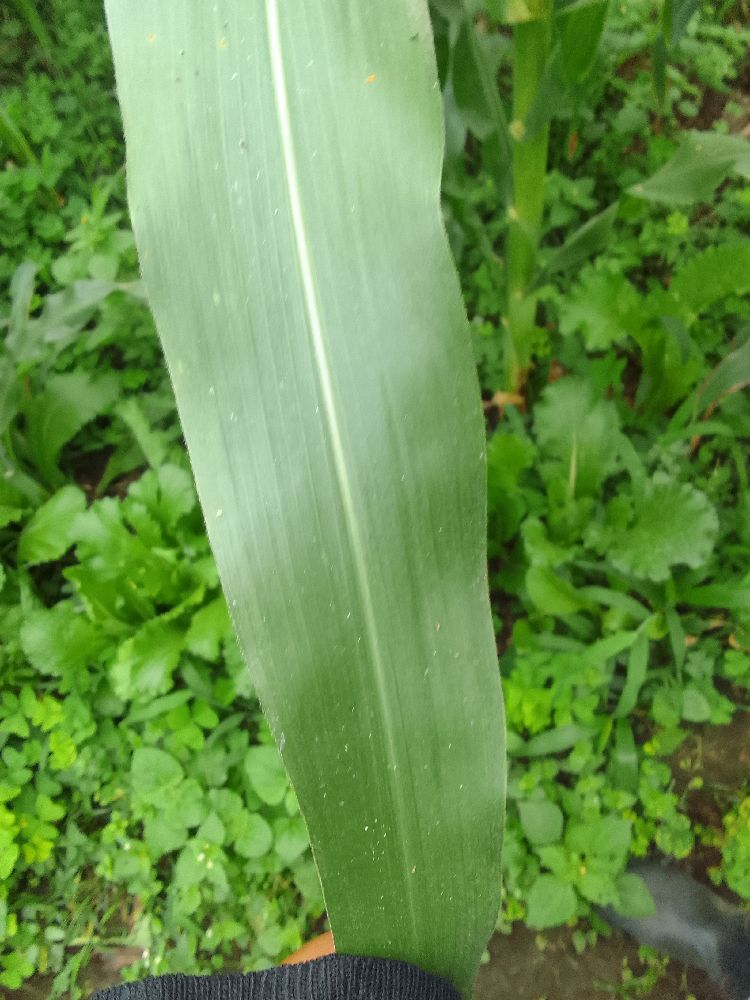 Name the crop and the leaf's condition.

maize, healthy
